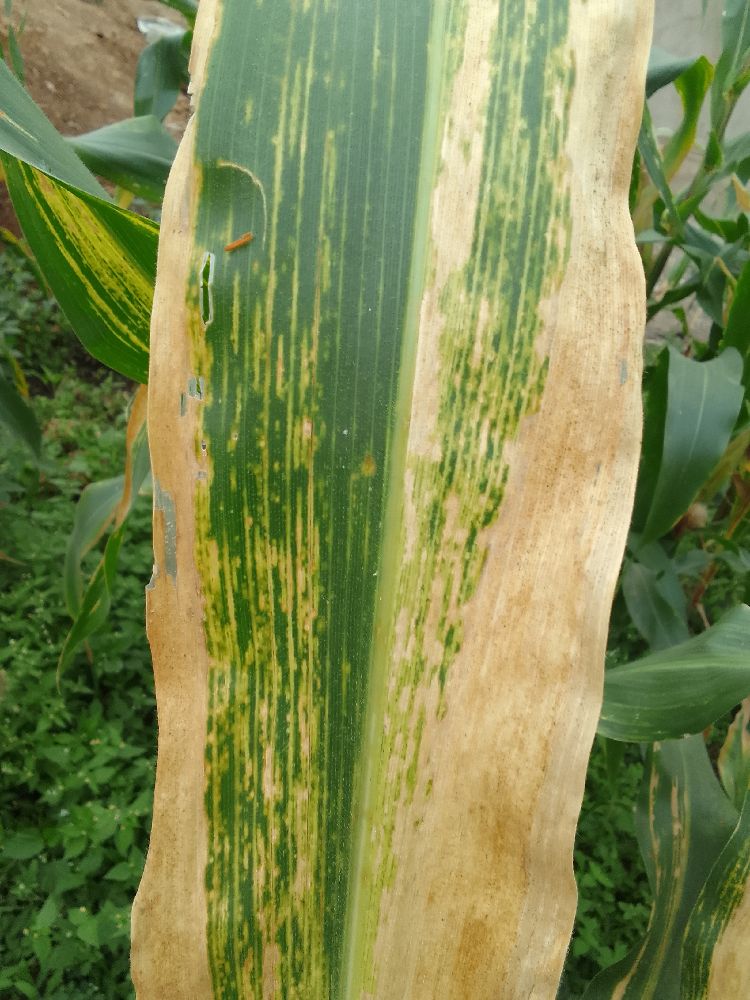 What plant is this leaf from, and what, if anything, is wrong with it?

maize, maize lethal necrosis
